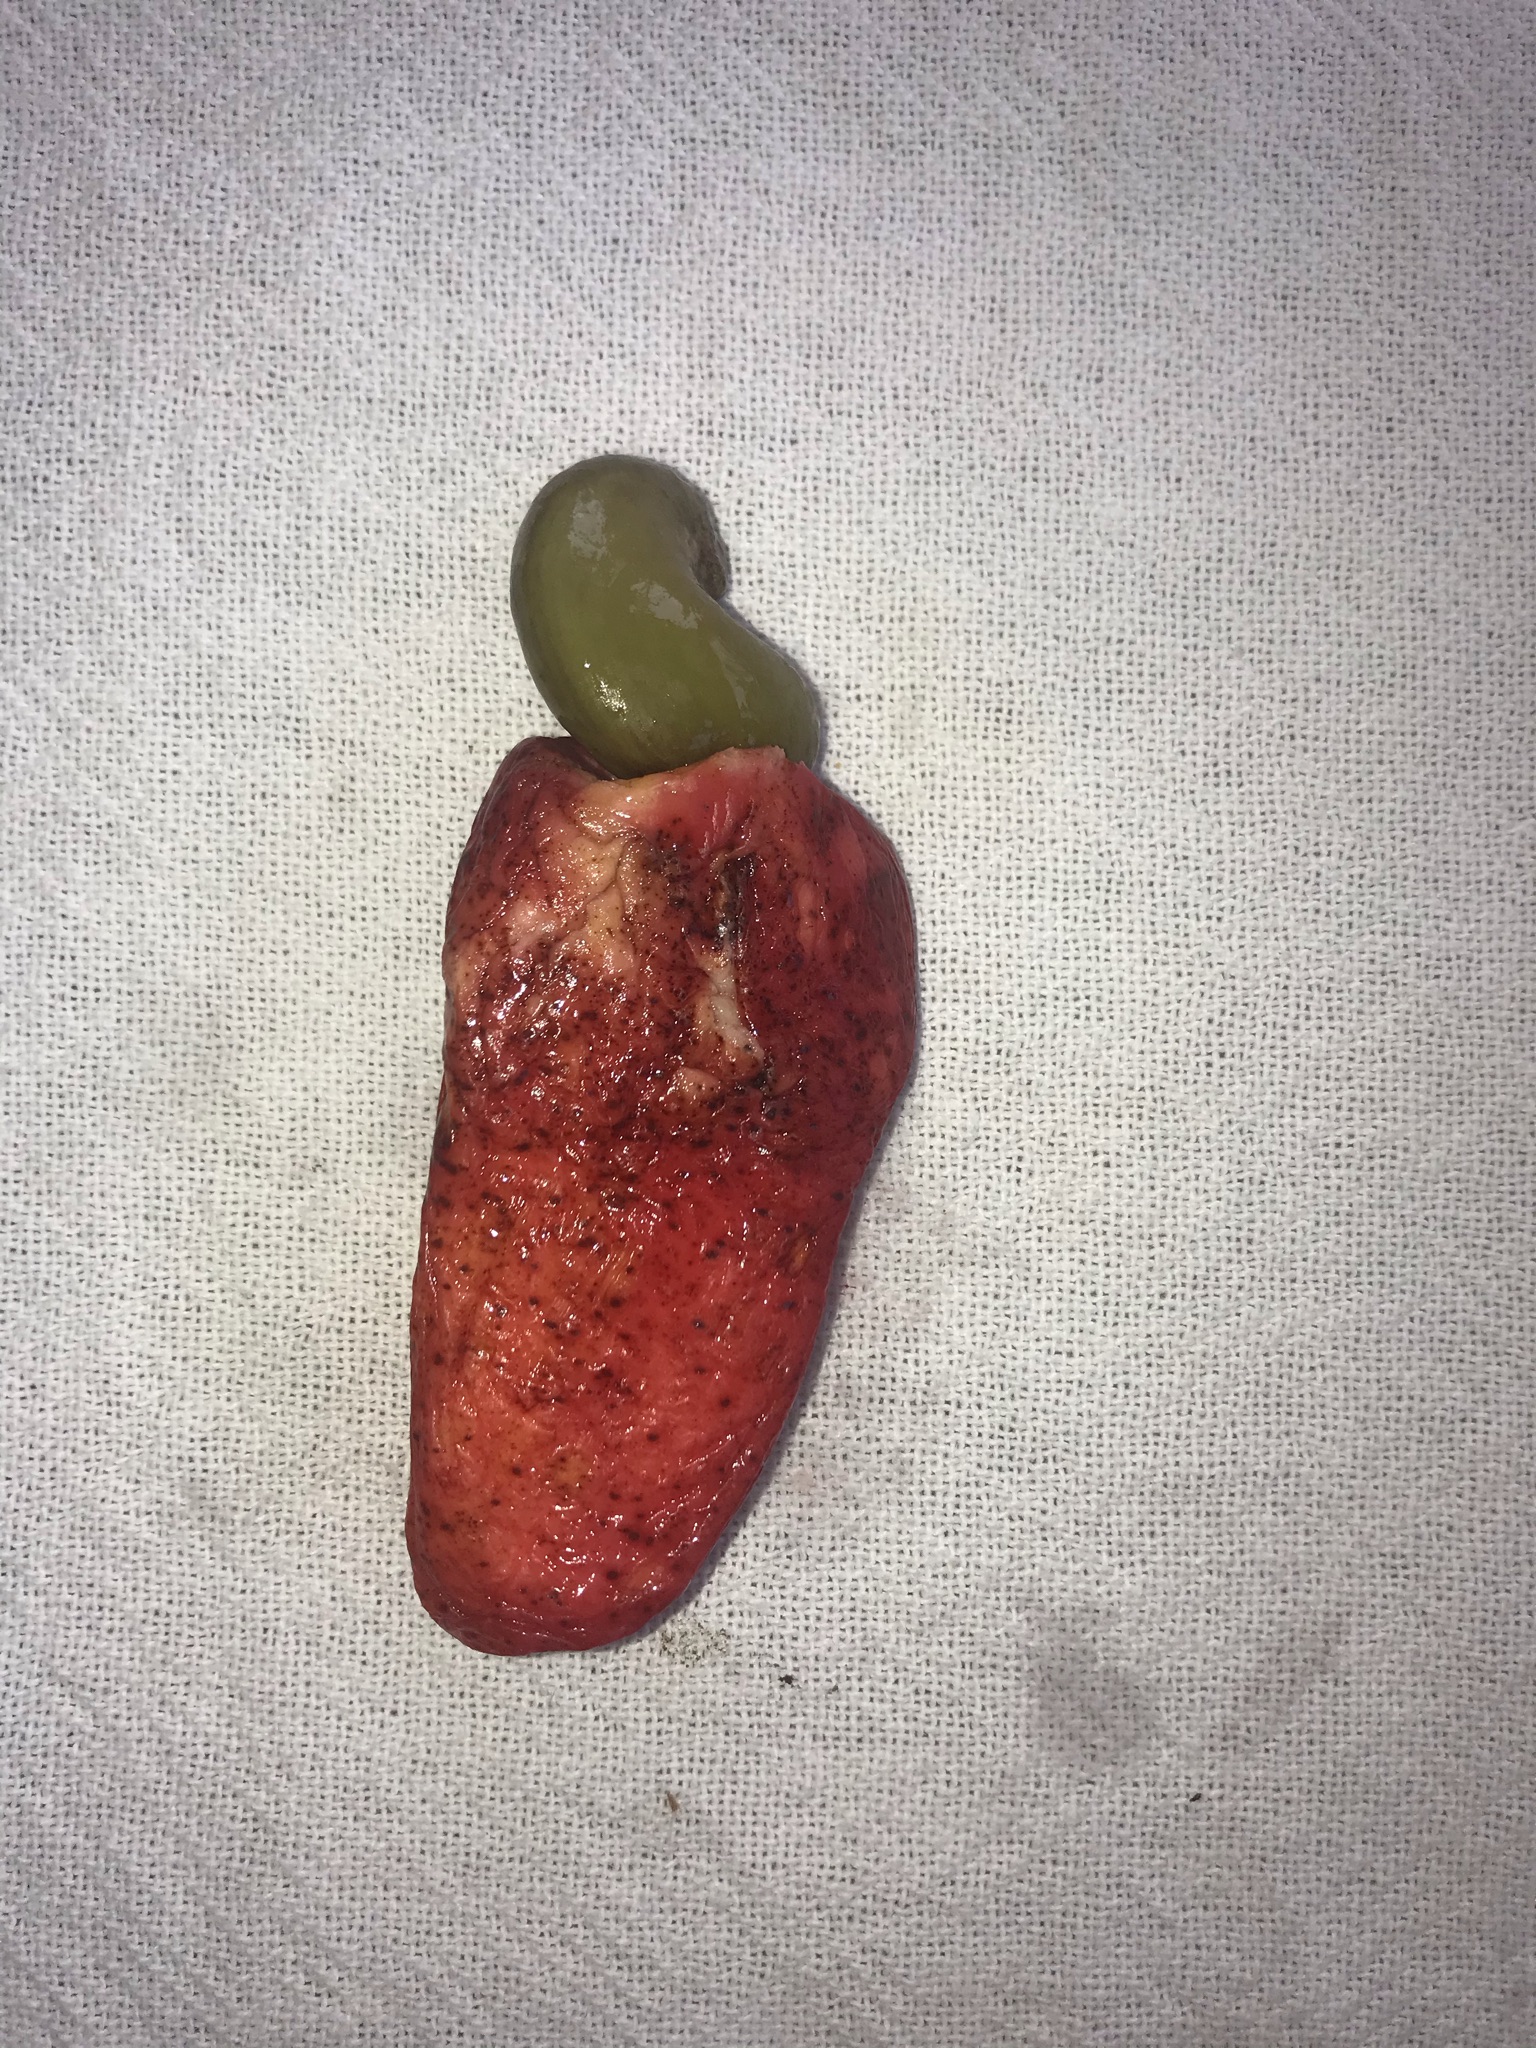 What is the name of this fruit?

caju vermelho
